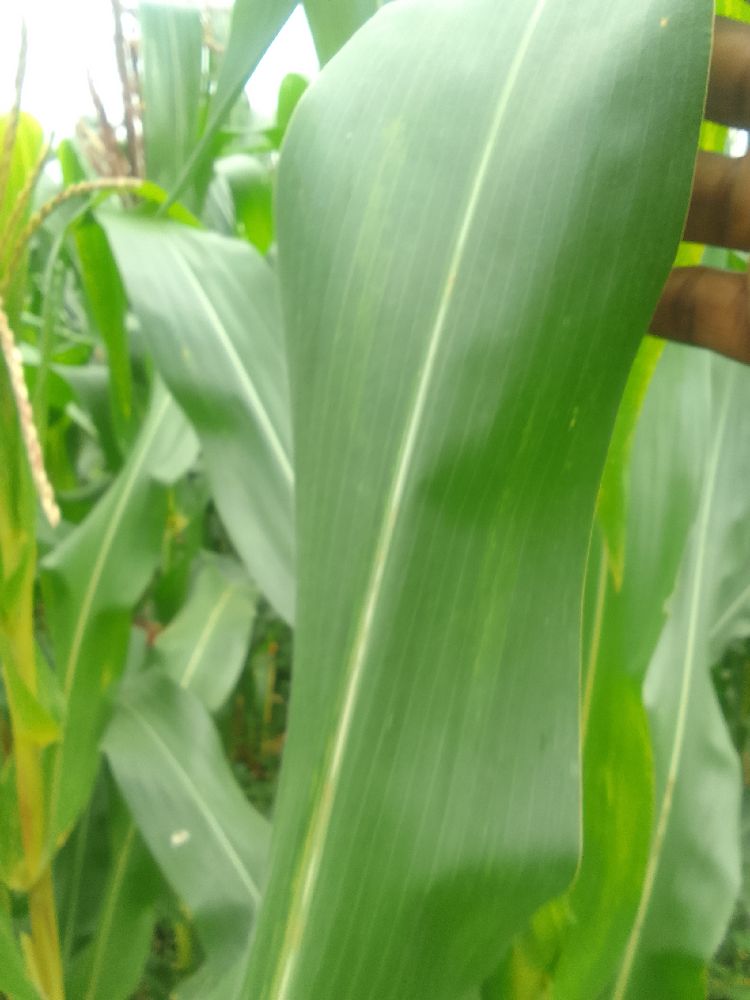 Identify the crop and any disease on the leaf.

maize, healthy
